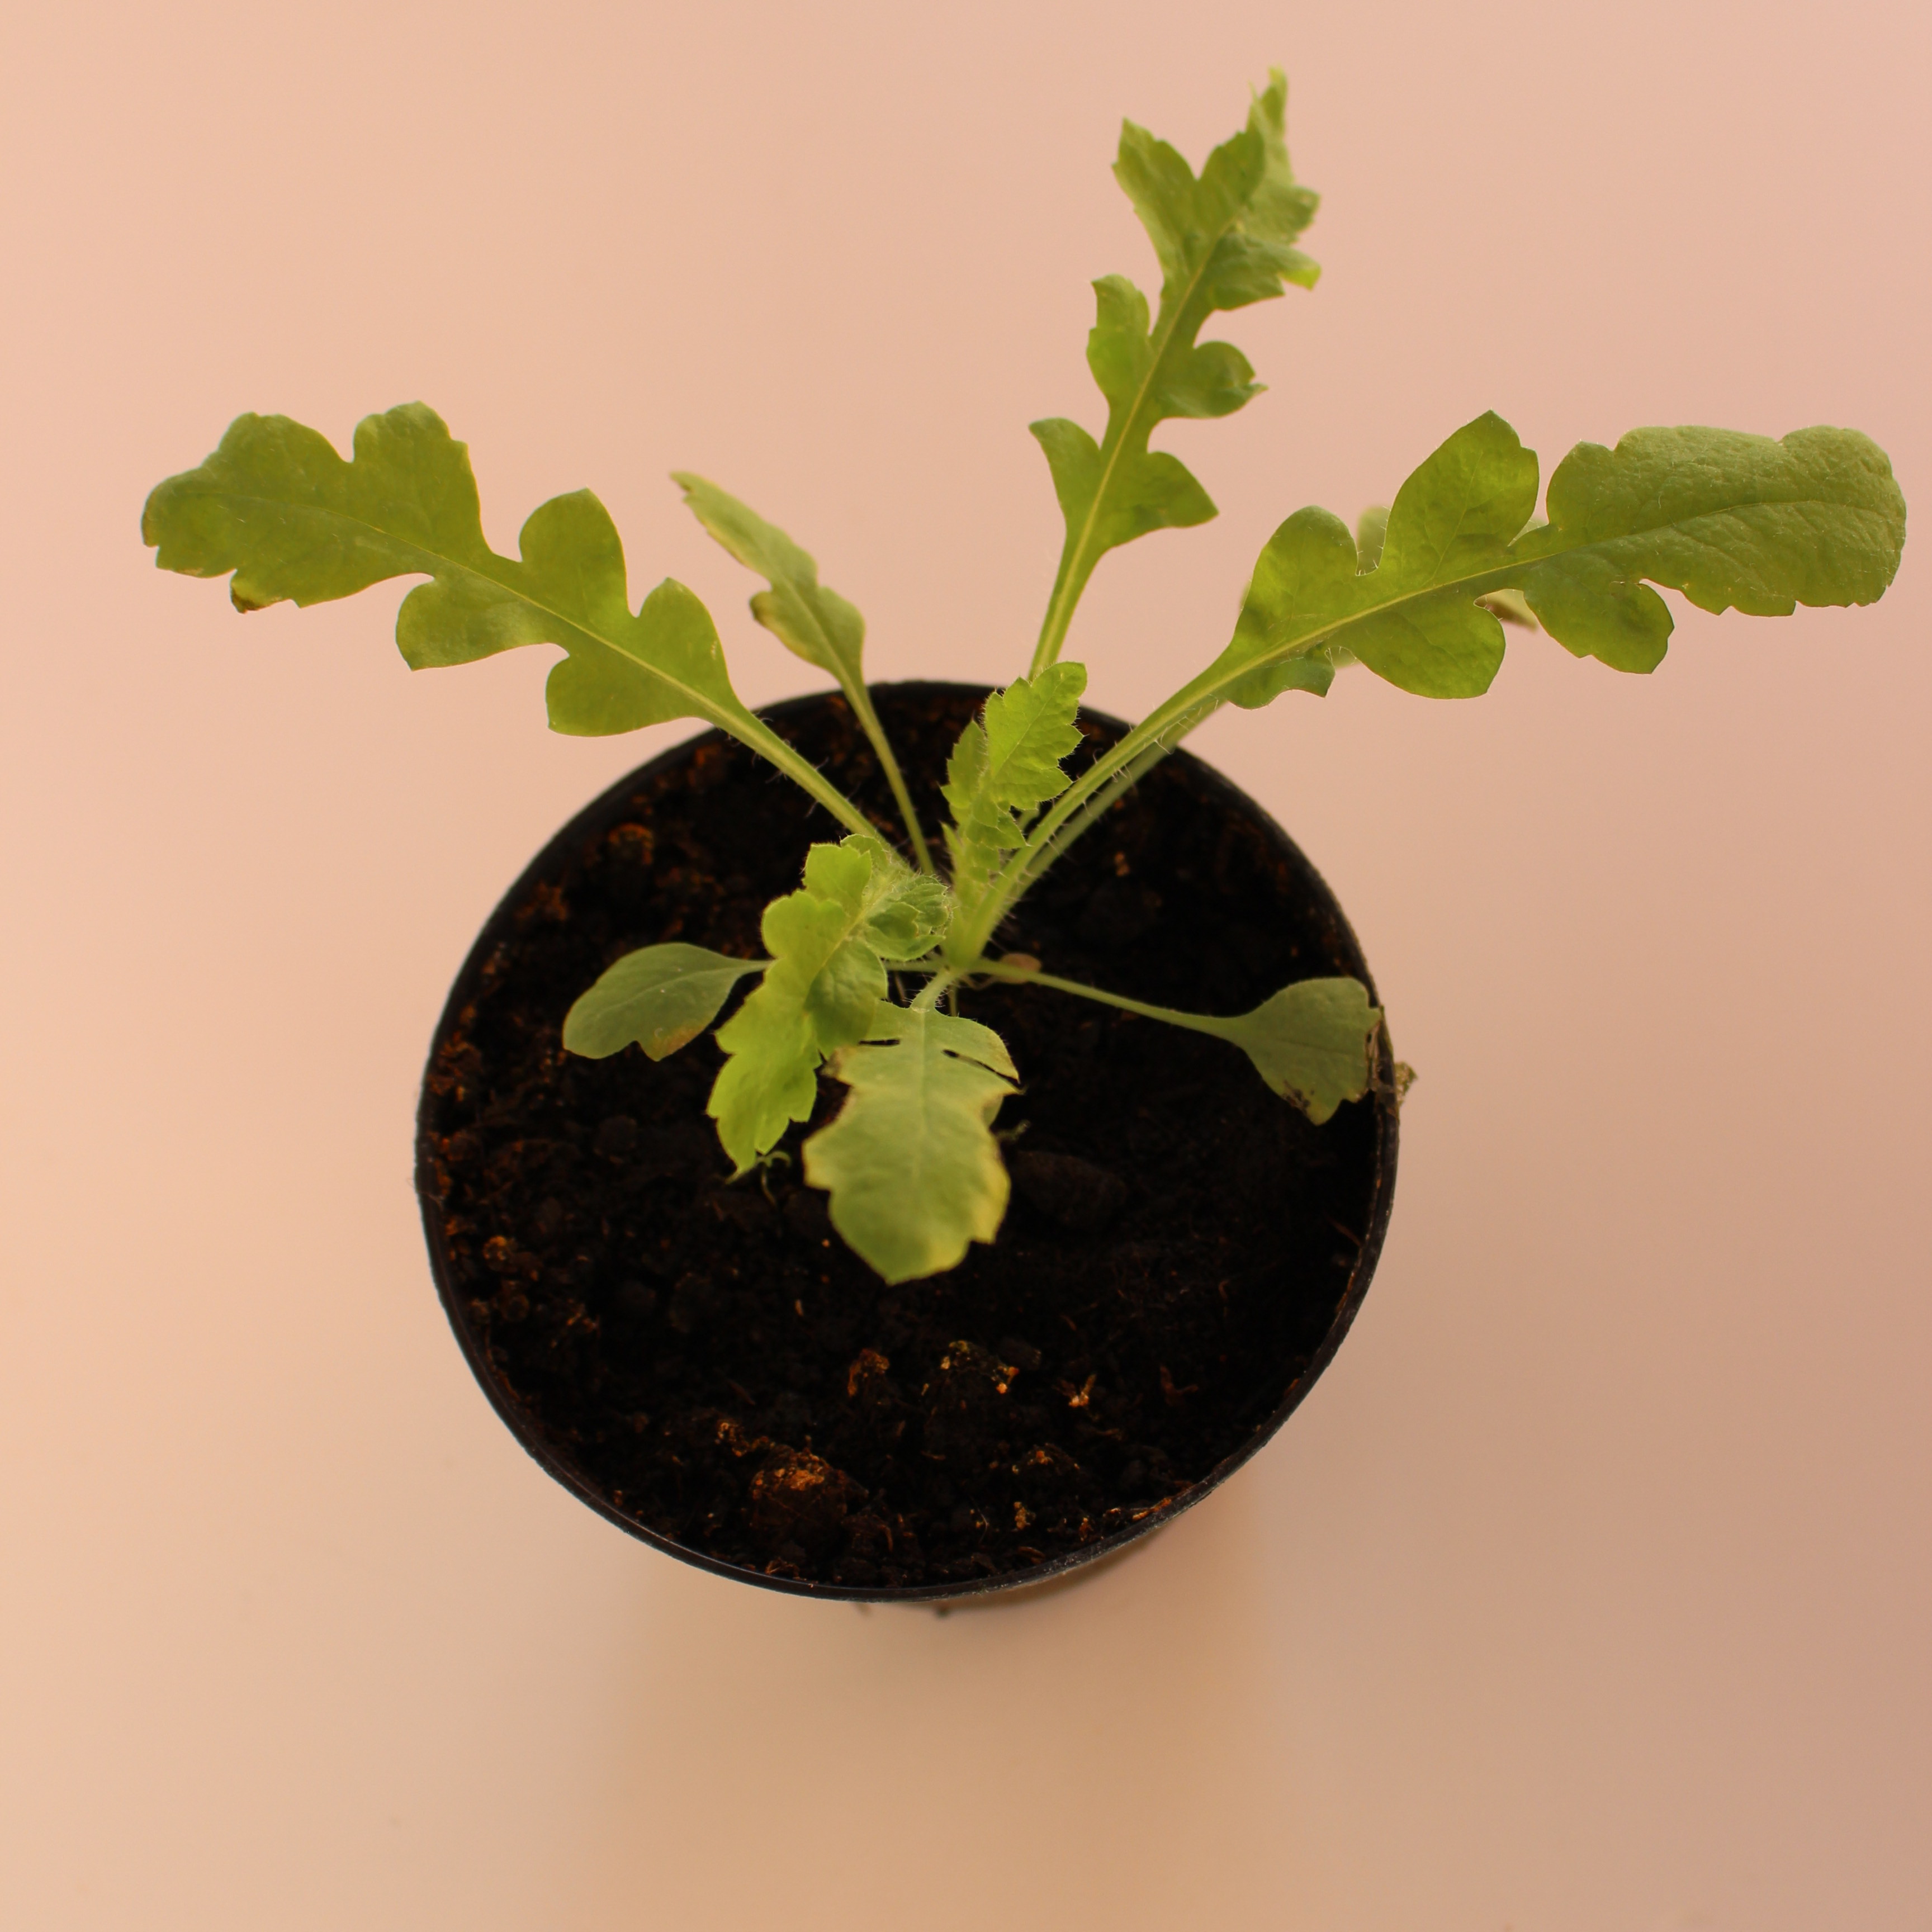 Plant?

Papaver rhoeas
